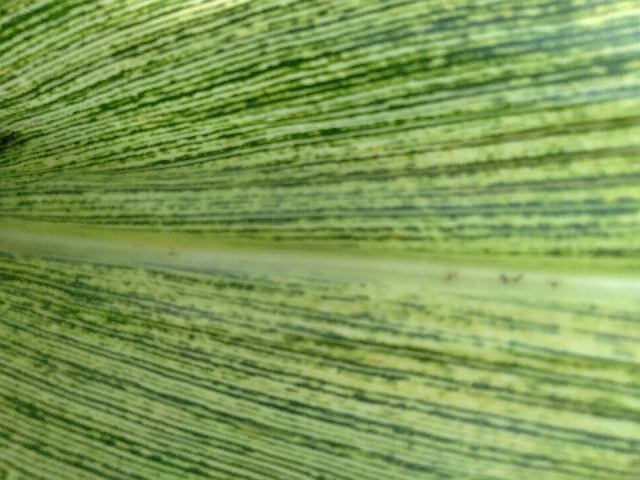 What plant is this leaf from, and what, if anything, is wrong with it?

maize, maize streak virus
